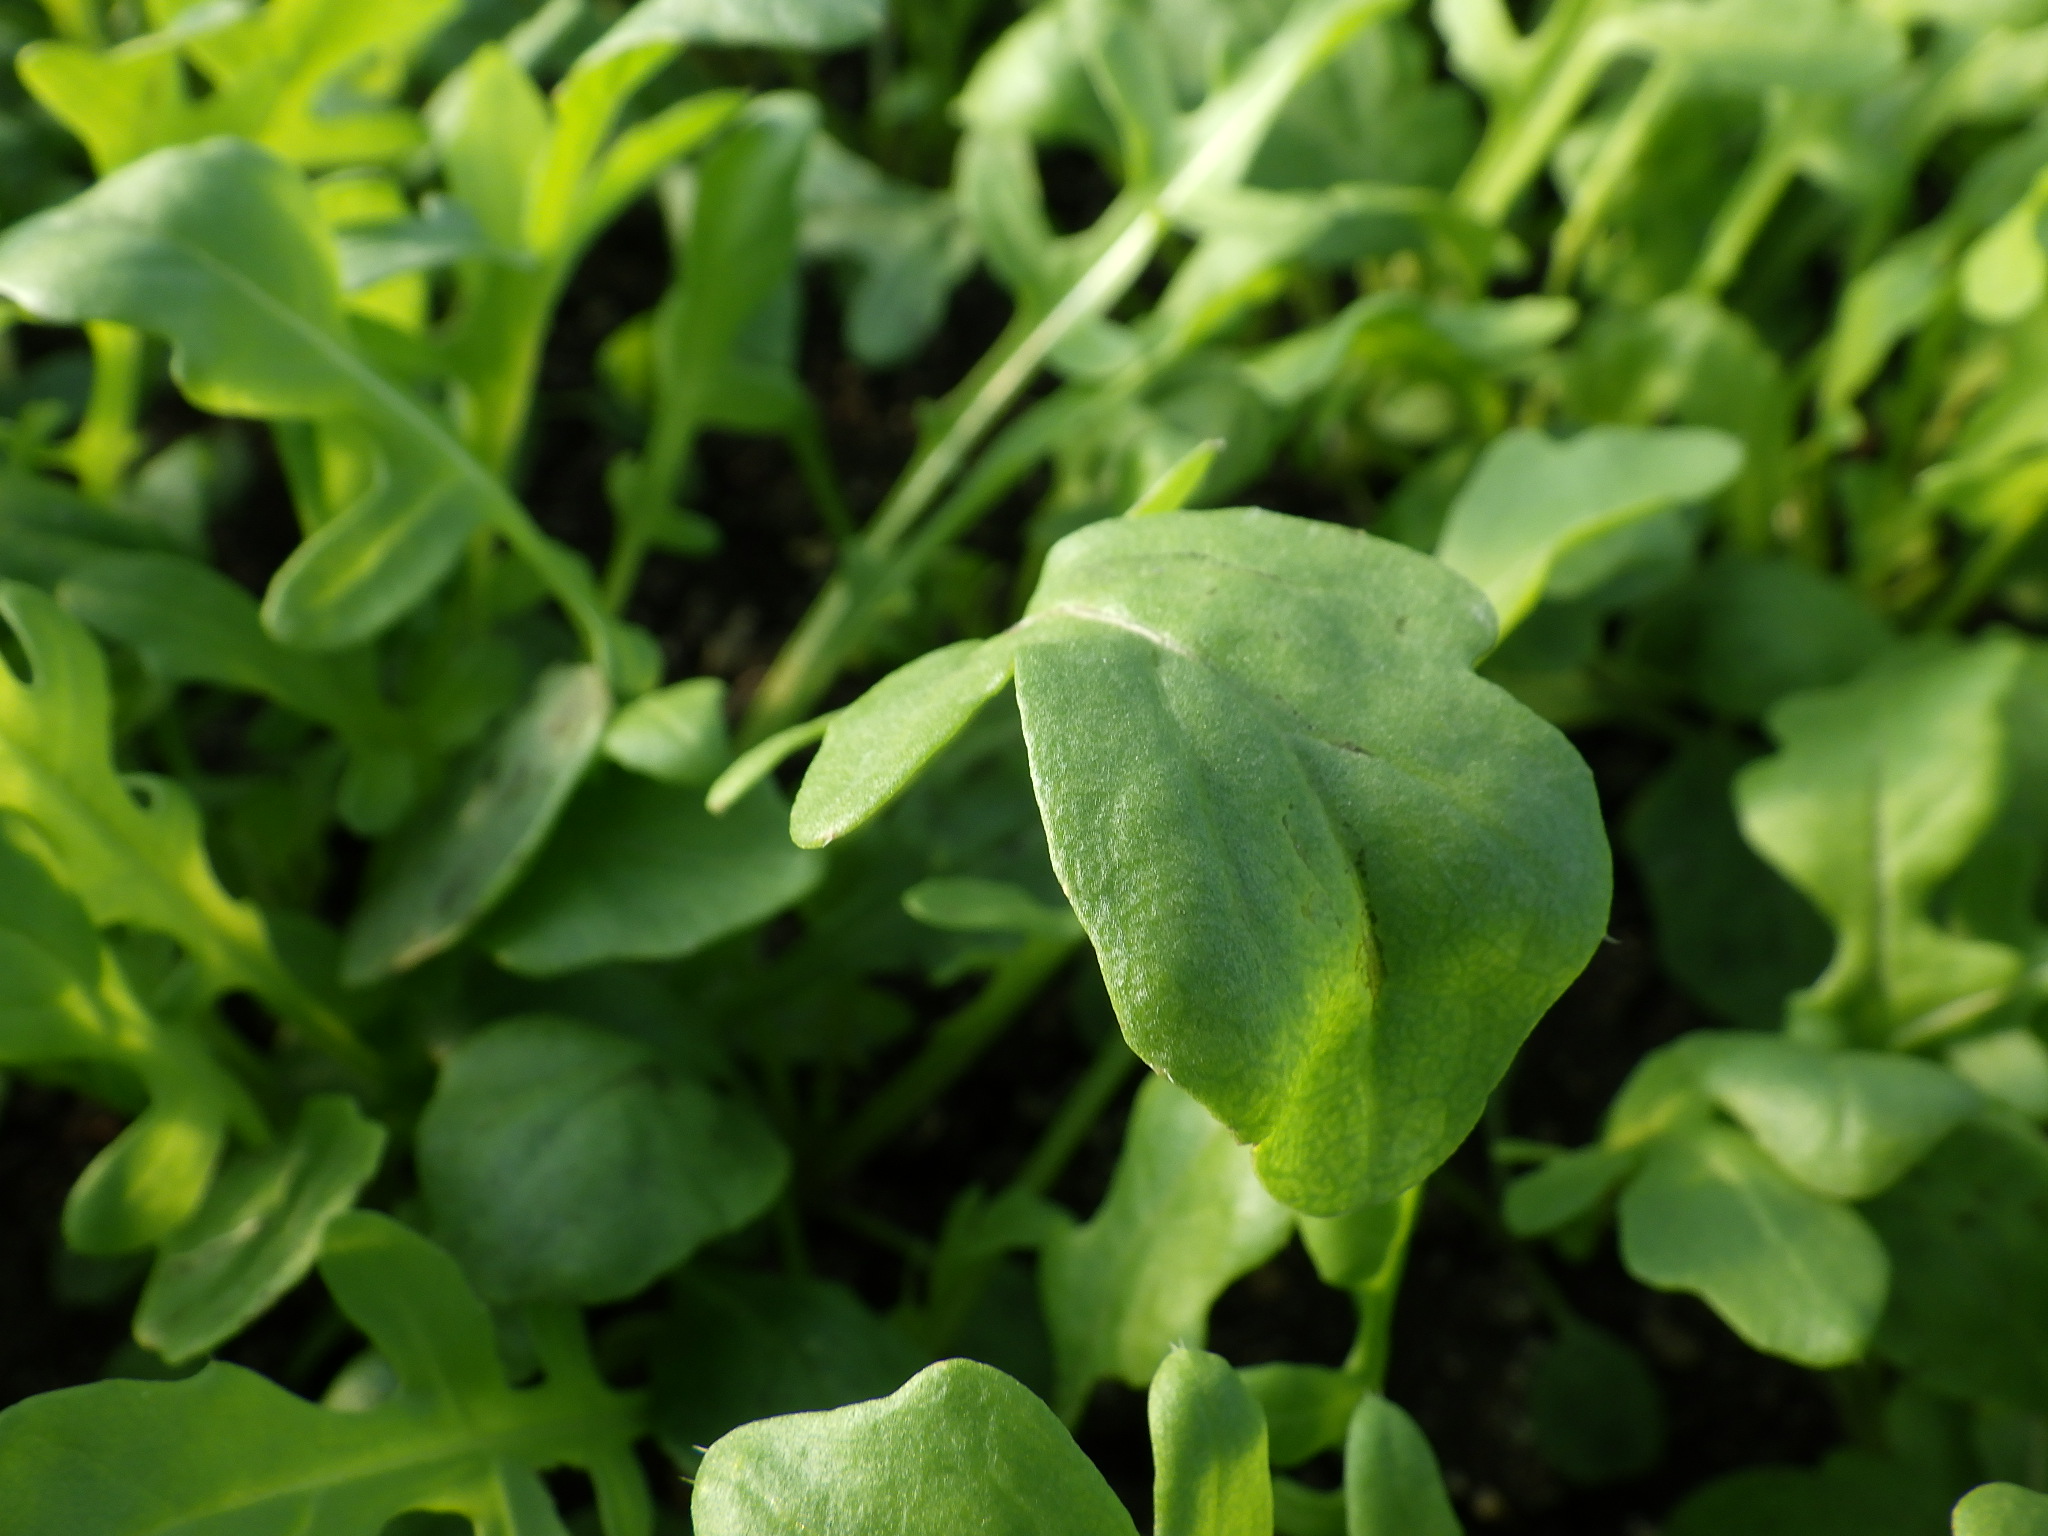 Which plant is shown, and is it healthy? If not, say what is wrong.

rocket, black spot, unknown
